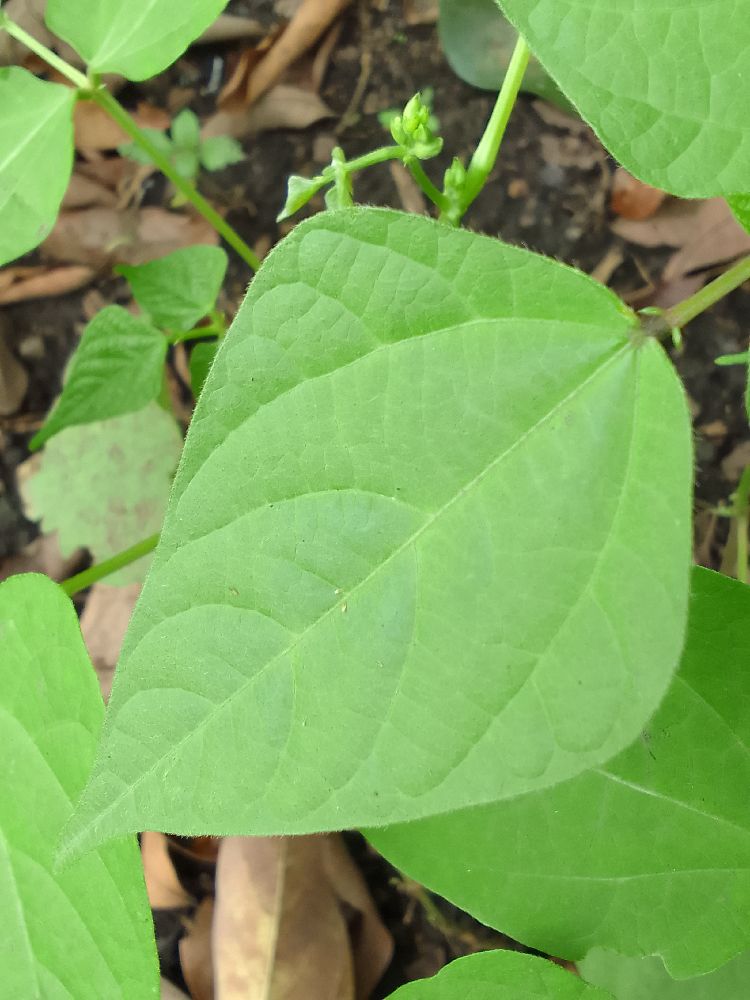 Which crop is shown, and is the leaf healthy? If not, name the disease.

common bean, healthy
